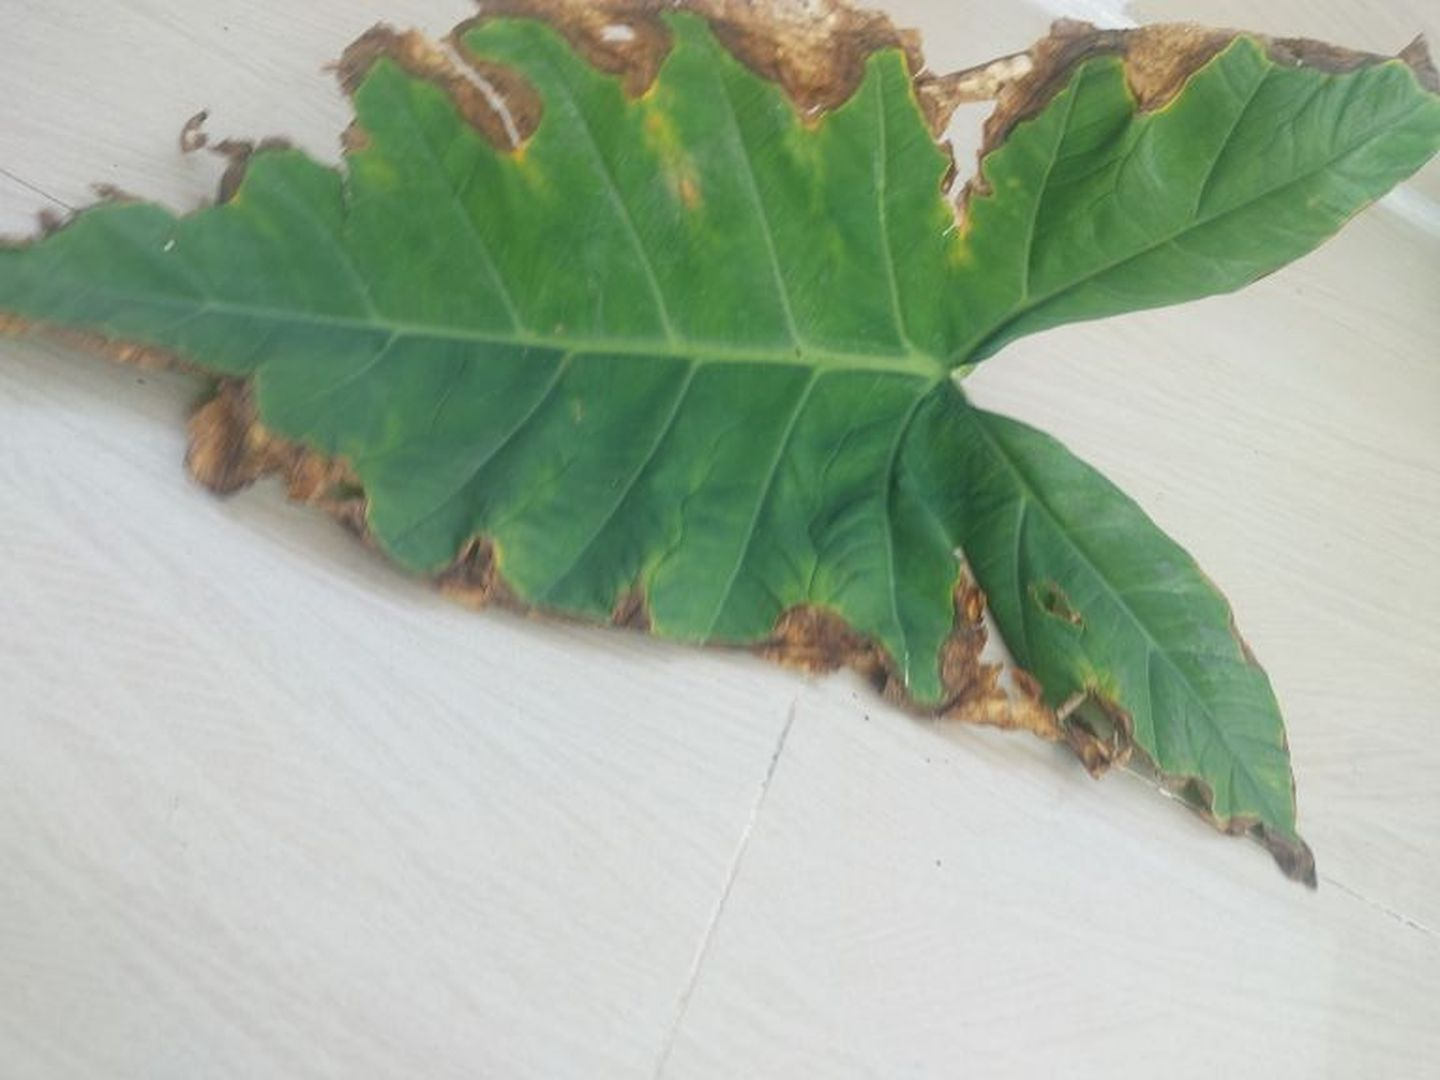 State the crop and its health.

taro, leaf blight
